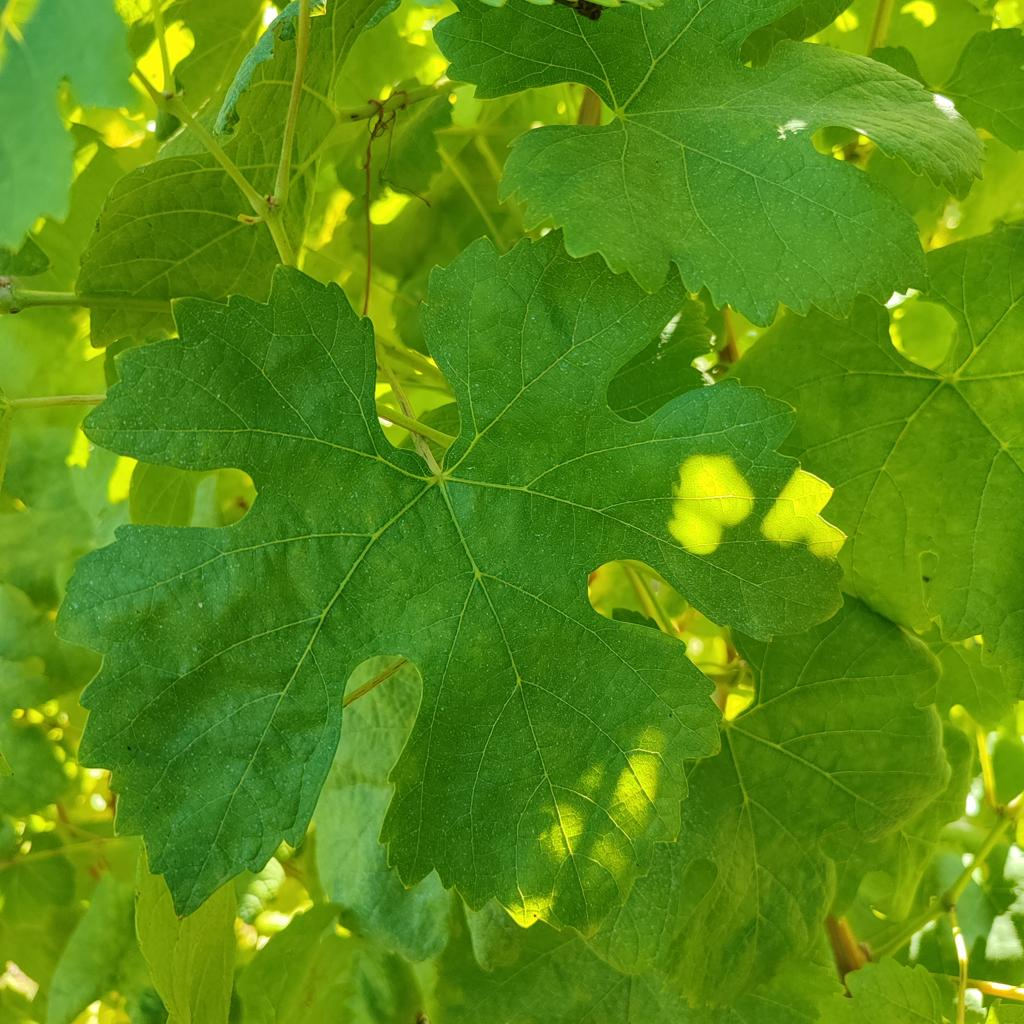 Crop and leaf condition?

grapevine, healthy
